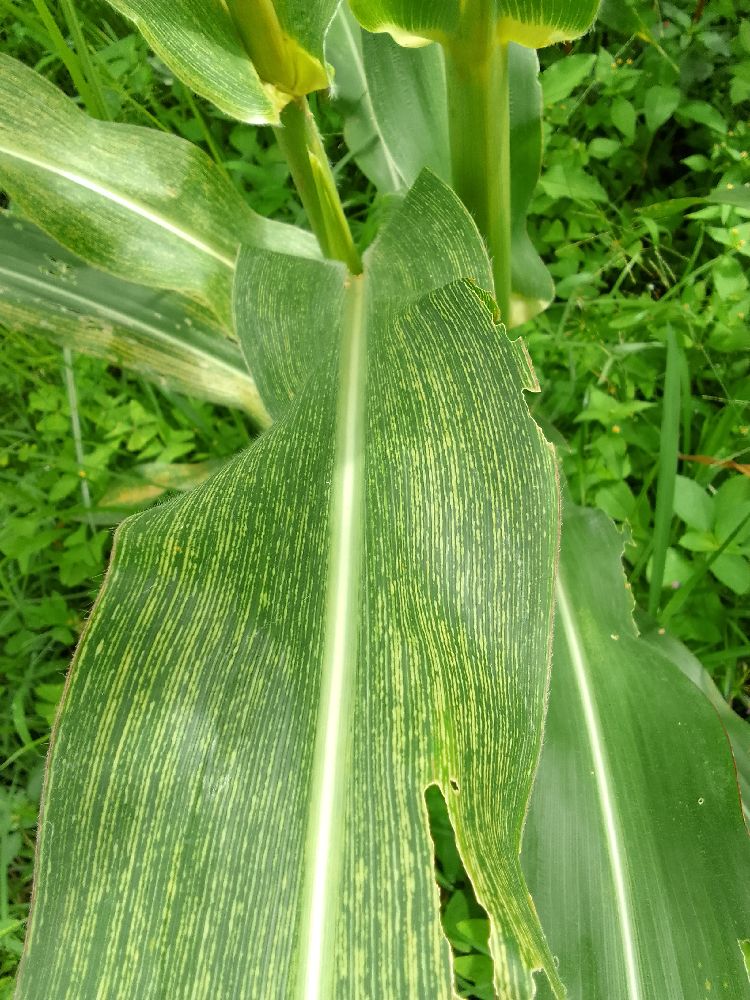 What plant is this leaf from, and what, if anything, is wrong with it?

maize, maize streak virus
